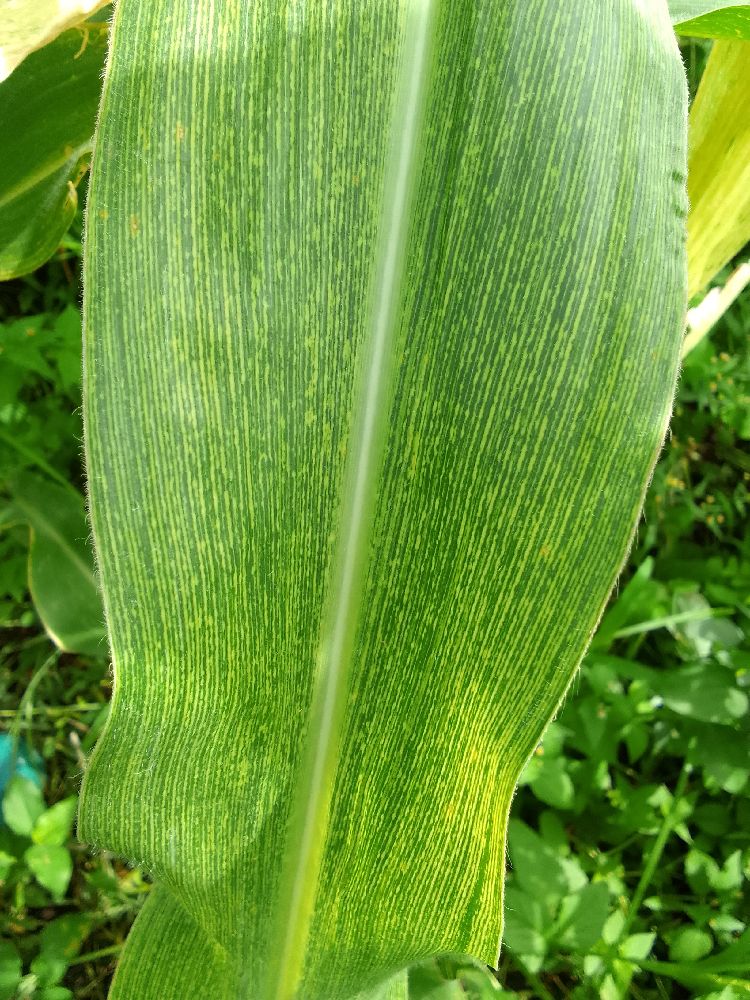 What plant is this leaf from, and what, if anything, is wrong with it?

maize, maize streak virus
